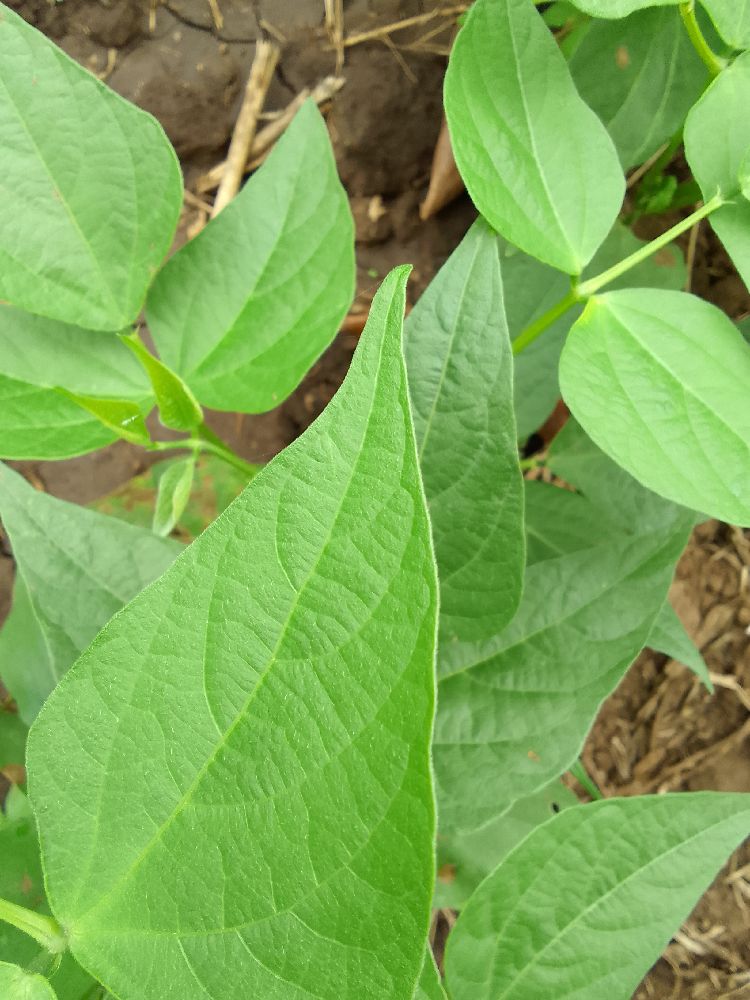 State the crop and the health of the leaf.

common bean, healthy
